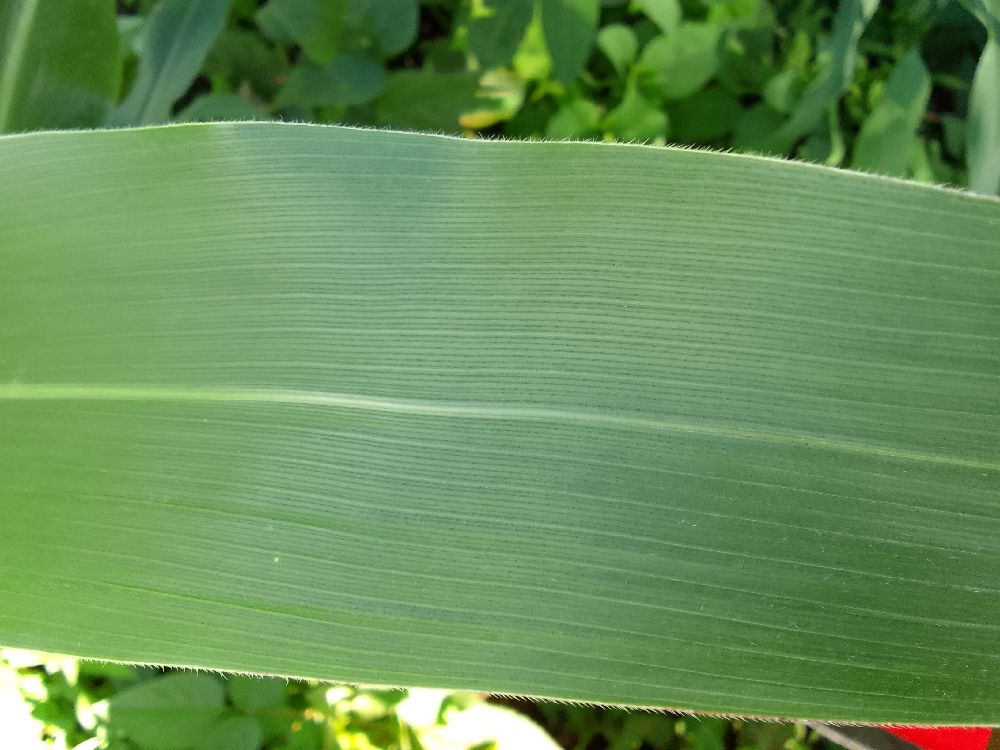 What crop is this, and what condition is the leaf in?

maize, healthy
